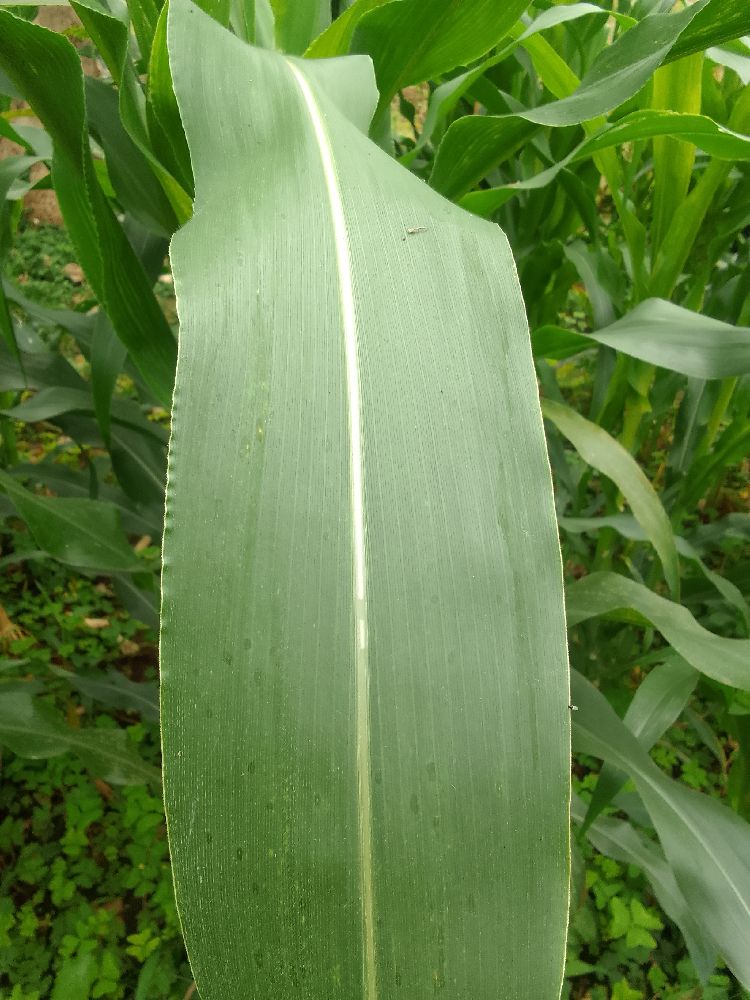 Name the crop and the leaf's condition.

maize, healthy
